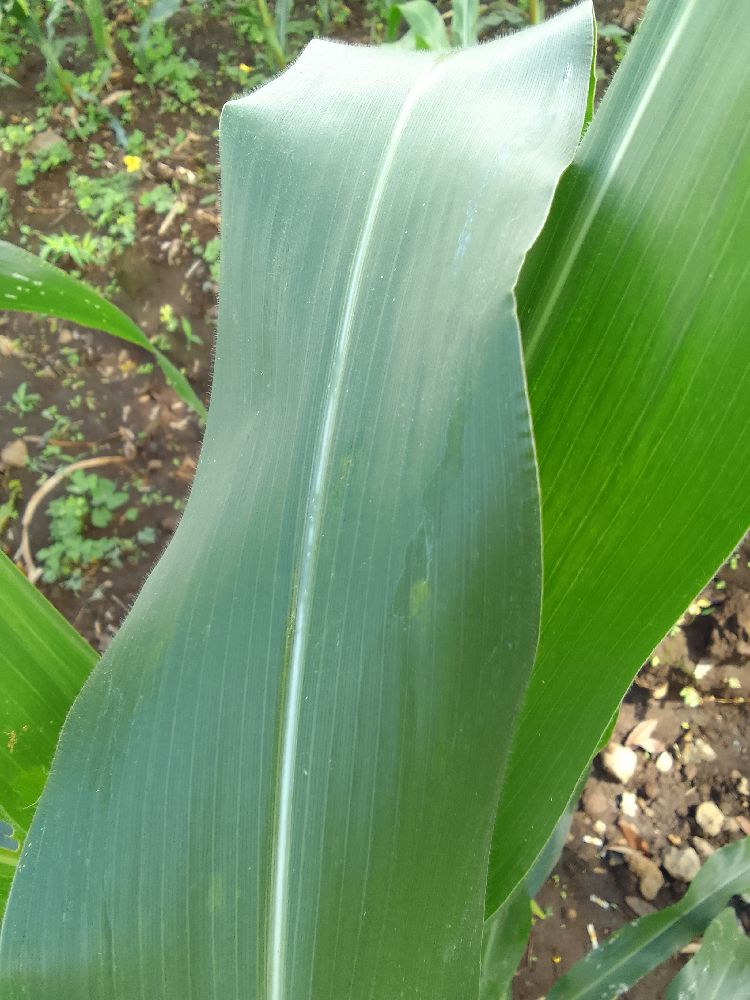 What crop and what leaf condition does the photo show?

maize, healthy
